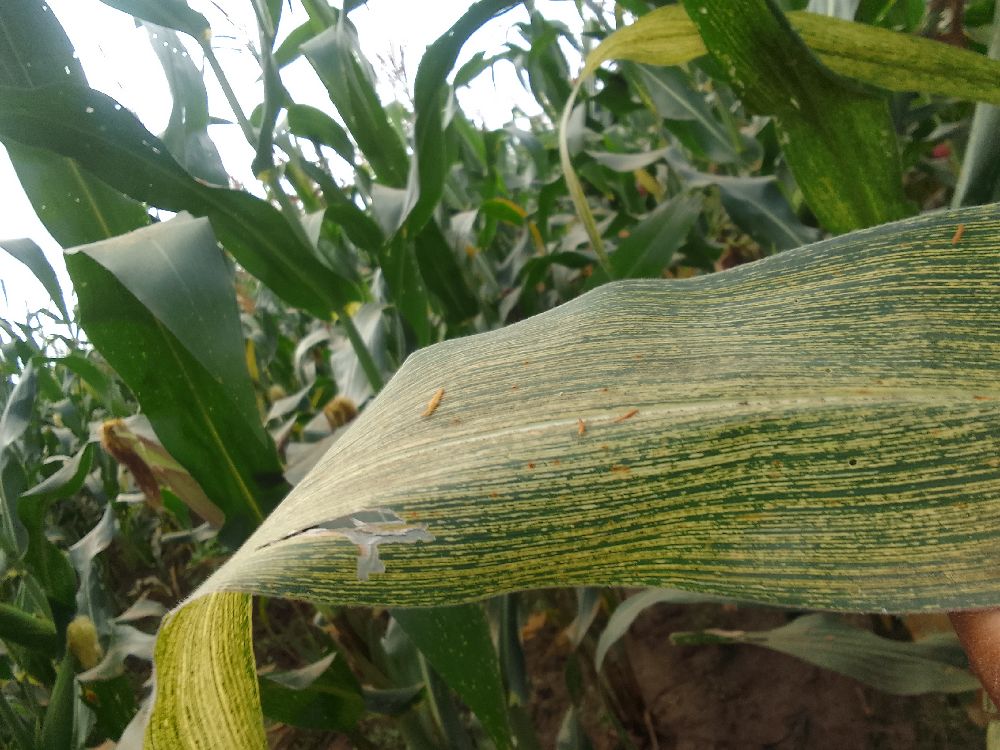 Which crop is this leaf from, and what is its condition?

maize, maize streak virus
